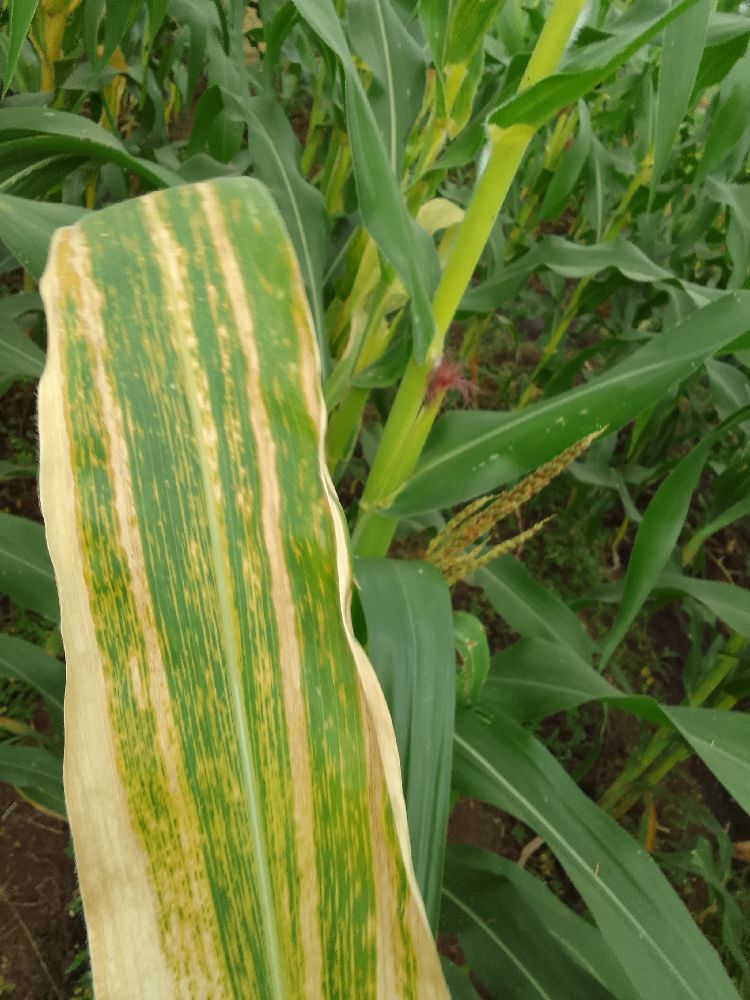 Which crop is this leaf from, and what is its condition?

maize, maize lethal necrosis
